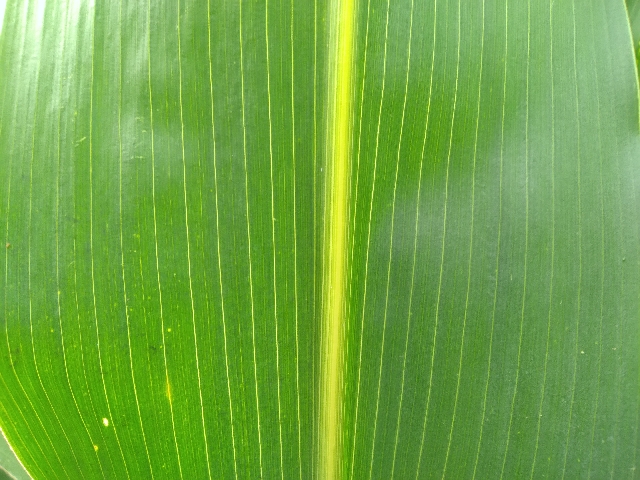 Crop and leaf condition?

maize, healthy
